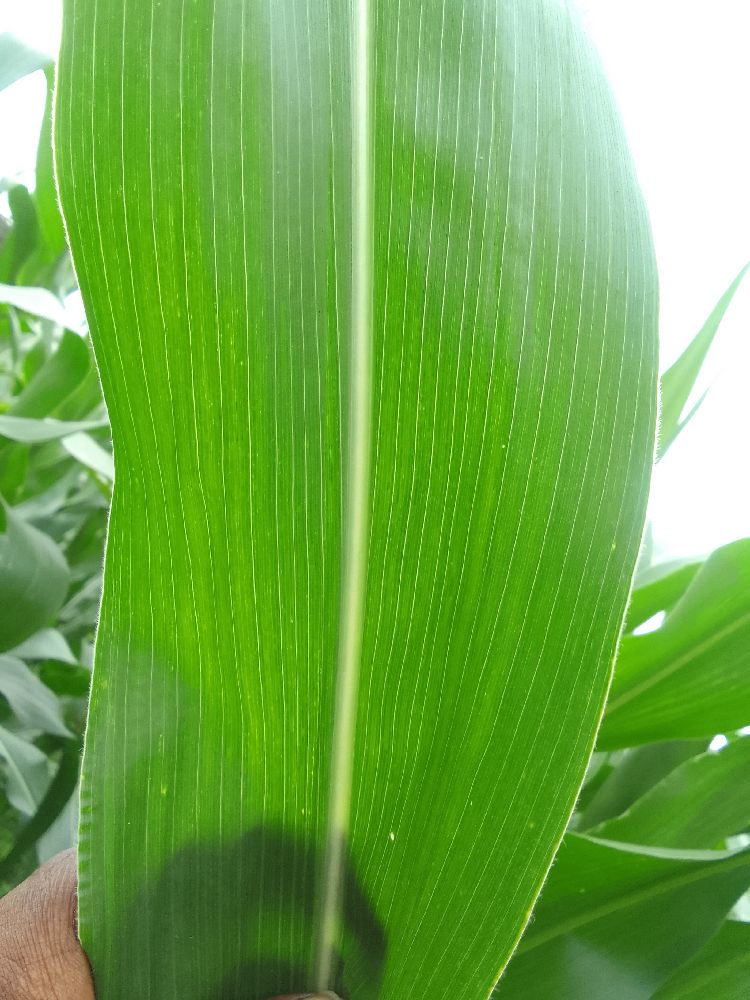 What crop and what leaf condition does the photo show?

maize, healthy
